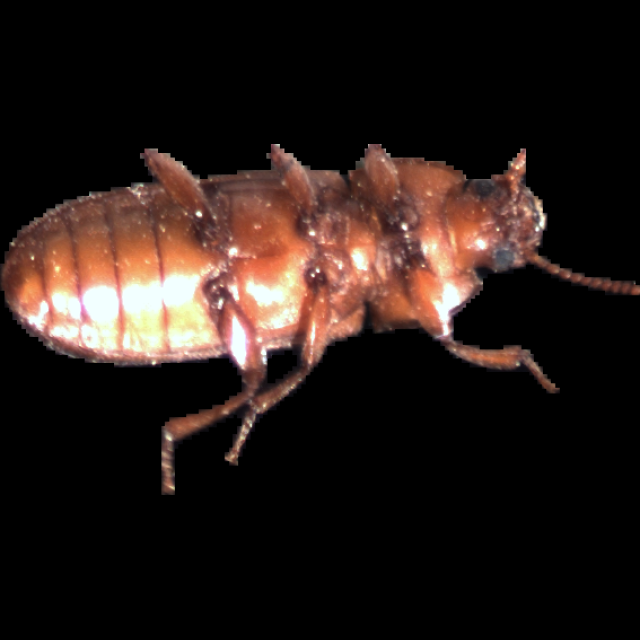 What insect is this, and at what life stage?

mealworm beetle
